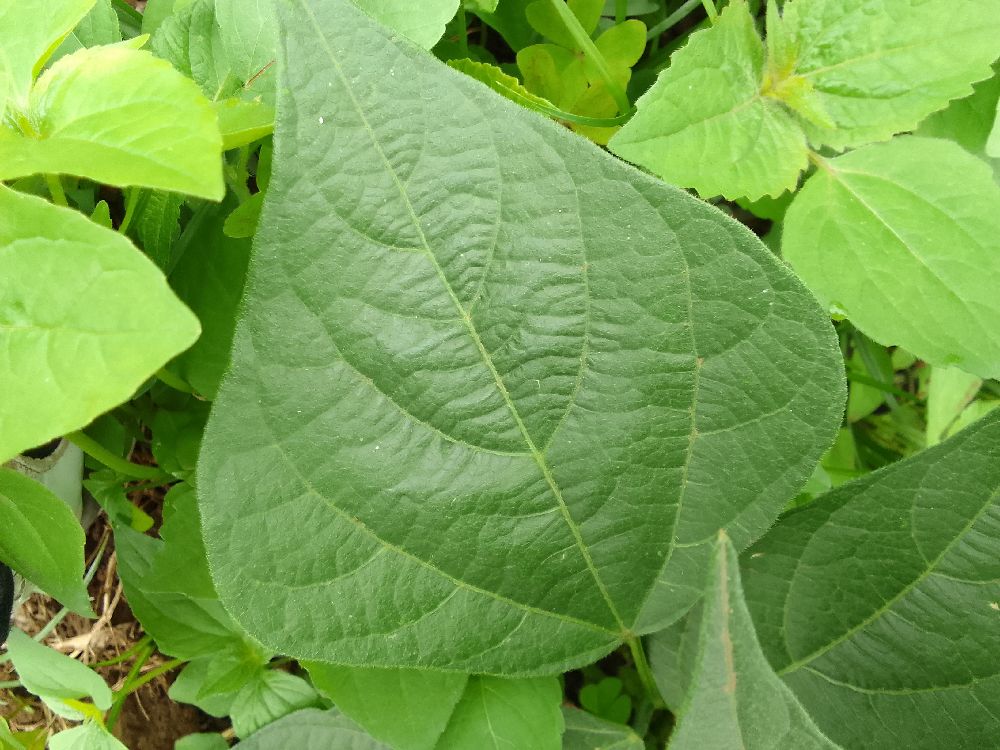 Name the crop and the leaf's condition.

common bean, healthy
